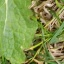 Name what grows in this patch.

structured weed
